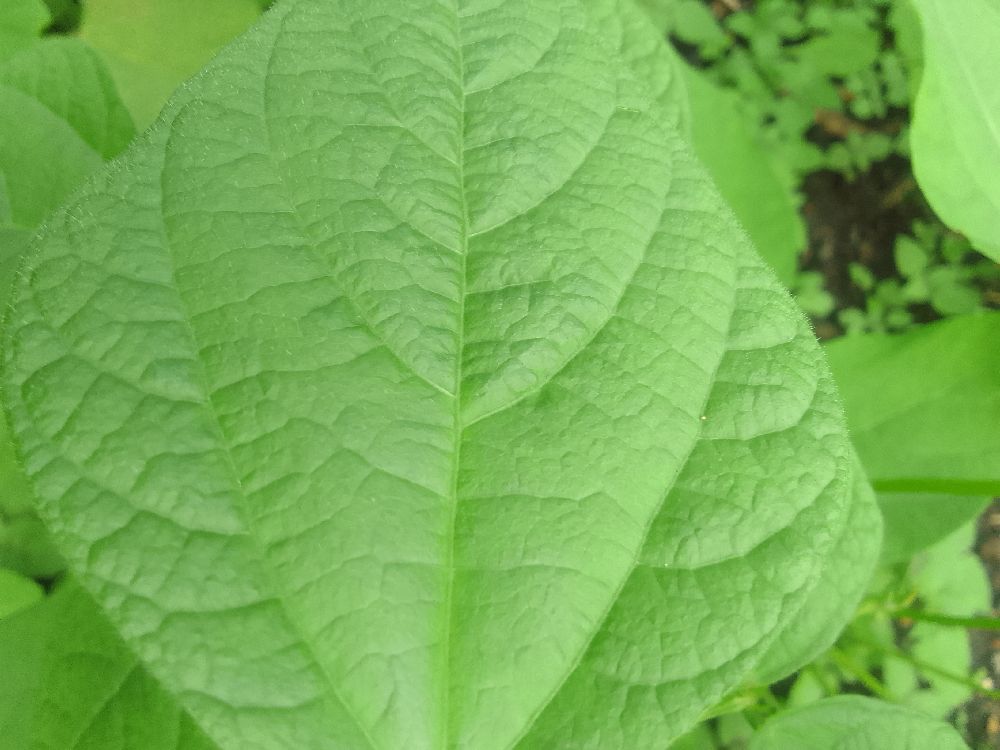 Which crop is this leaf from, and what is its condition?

common bean, healthy
